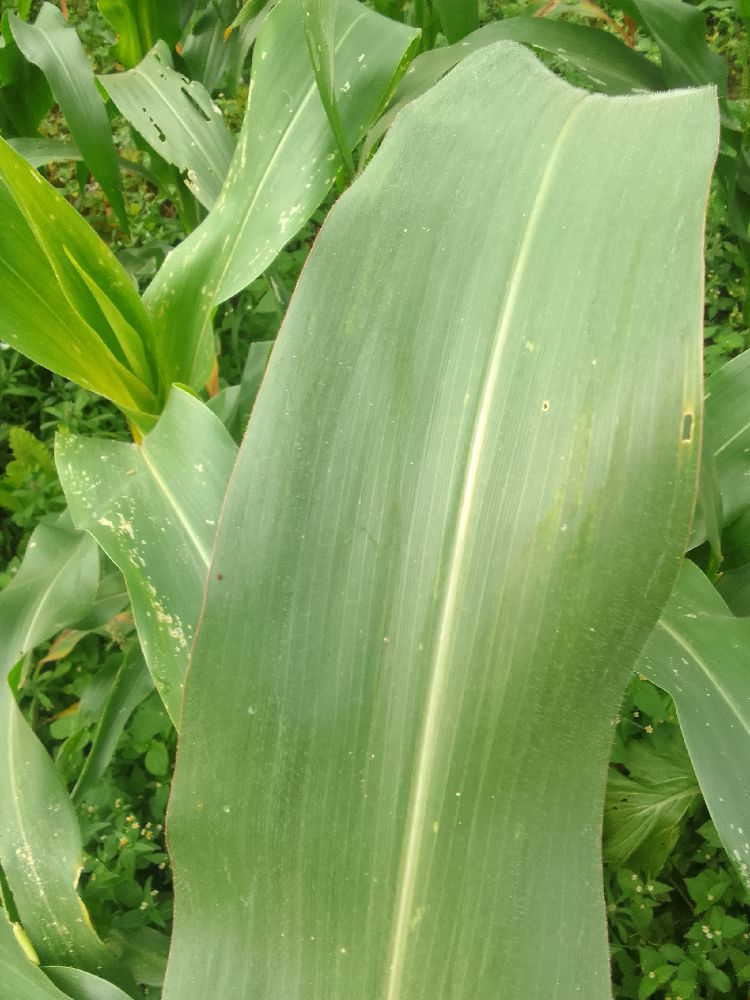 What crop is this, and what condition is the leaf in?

maize, healthy
